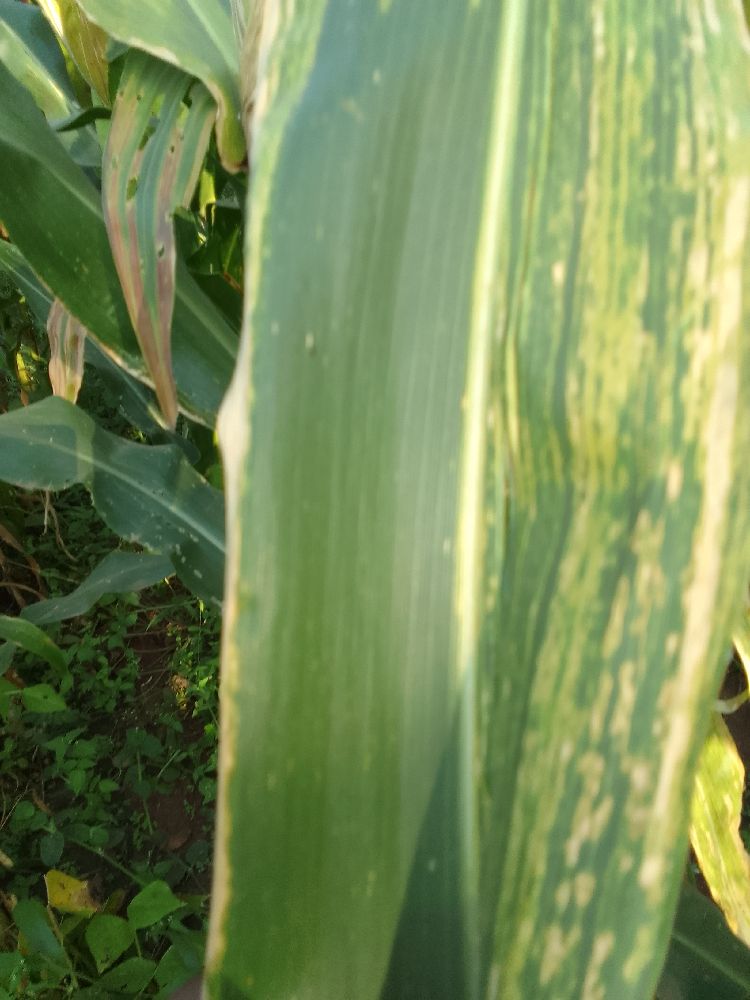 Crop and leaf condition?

maize, maize lethal necrosis
